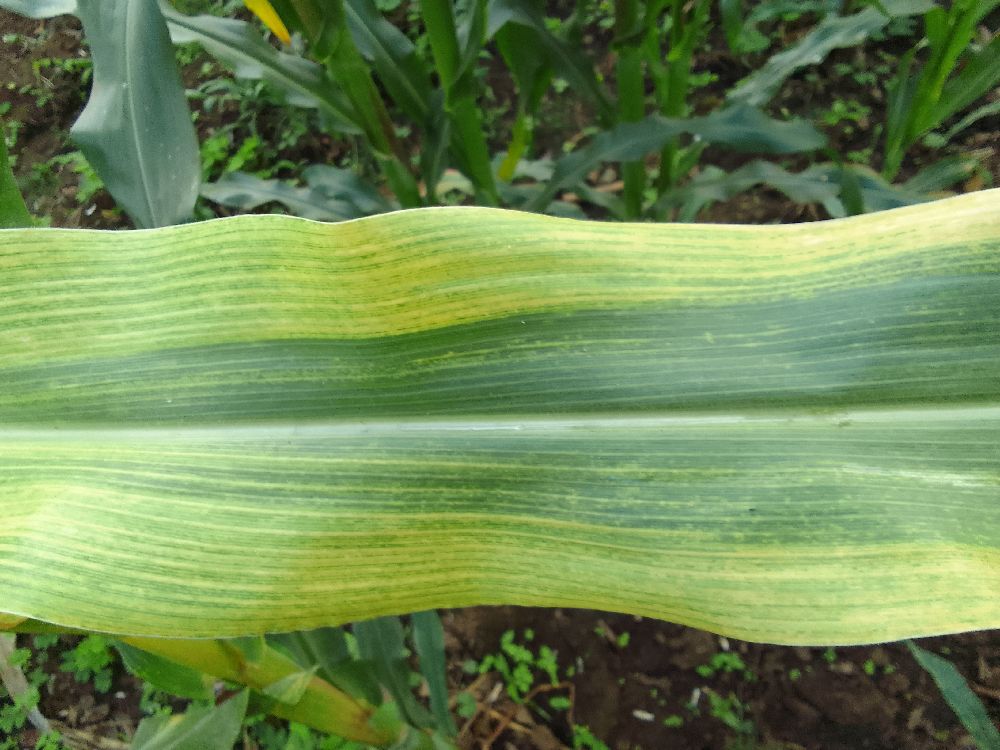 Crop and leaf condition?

maize, maize lethal necrosis
